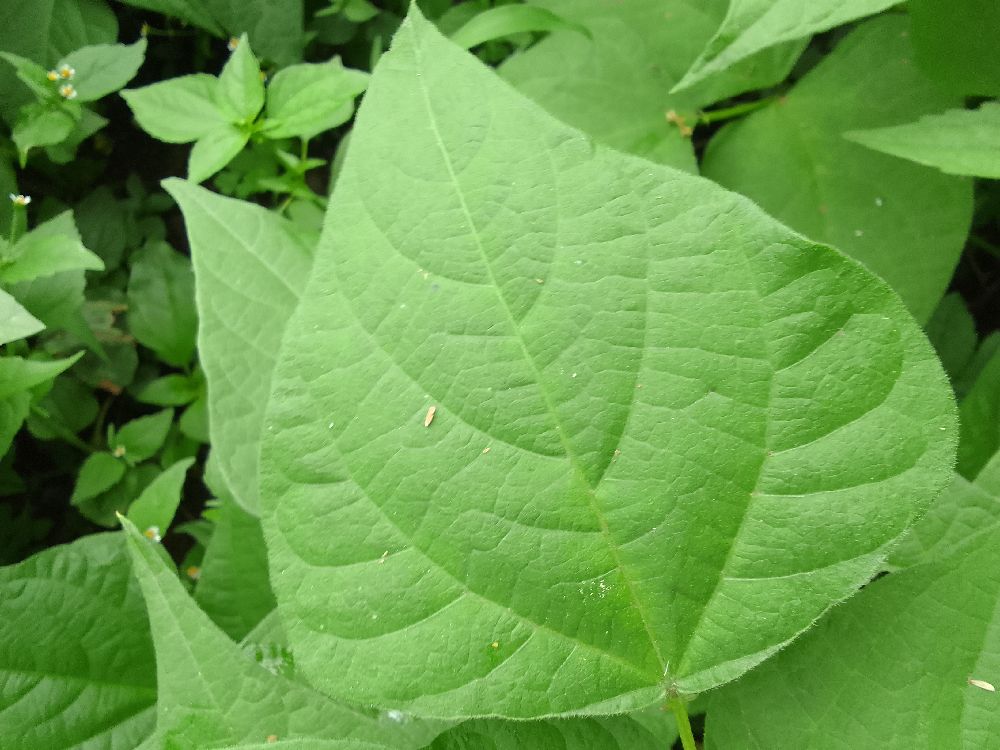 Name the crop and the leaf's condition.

common bean, healthy
